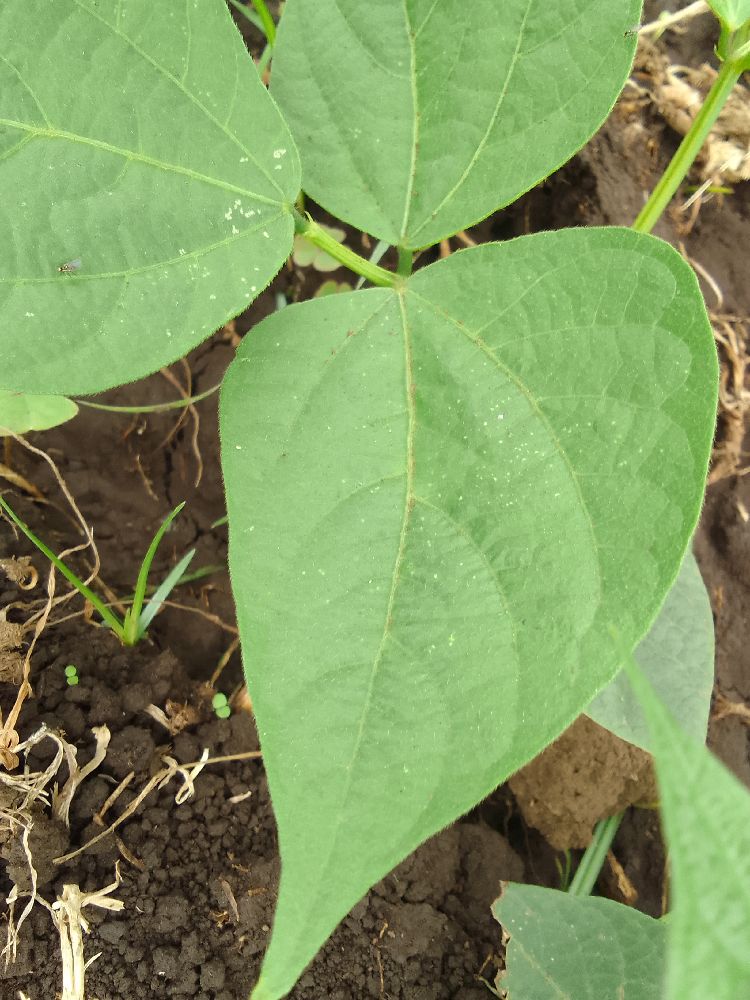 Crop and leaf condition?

common bean, healthy
